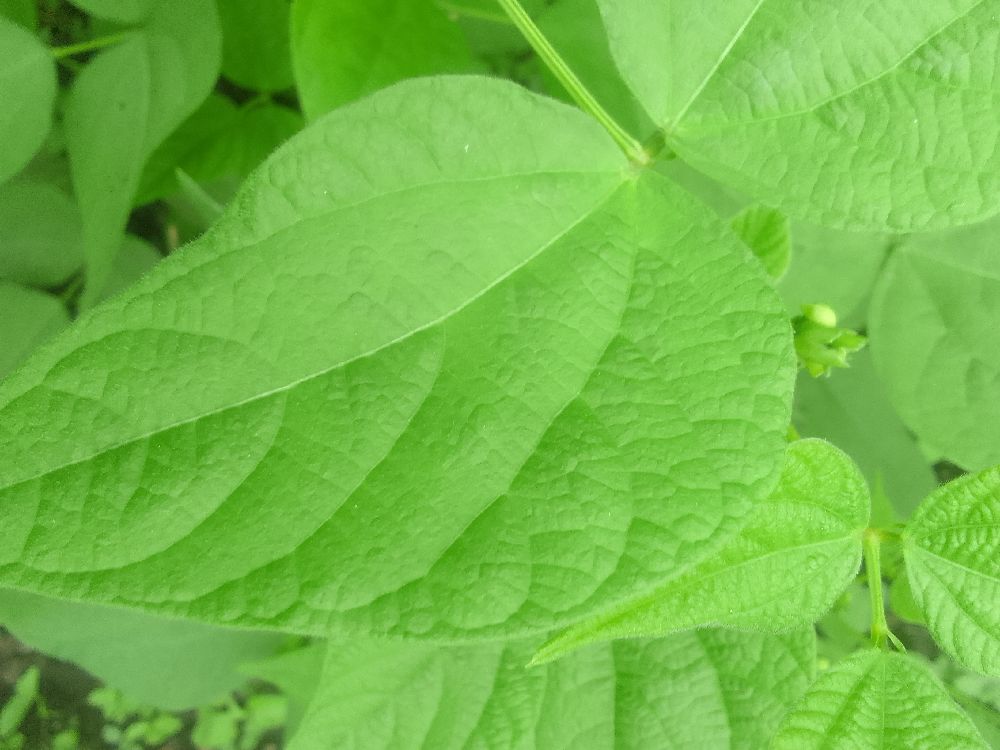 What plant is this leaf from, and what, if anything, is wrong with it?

common bean, healthy
